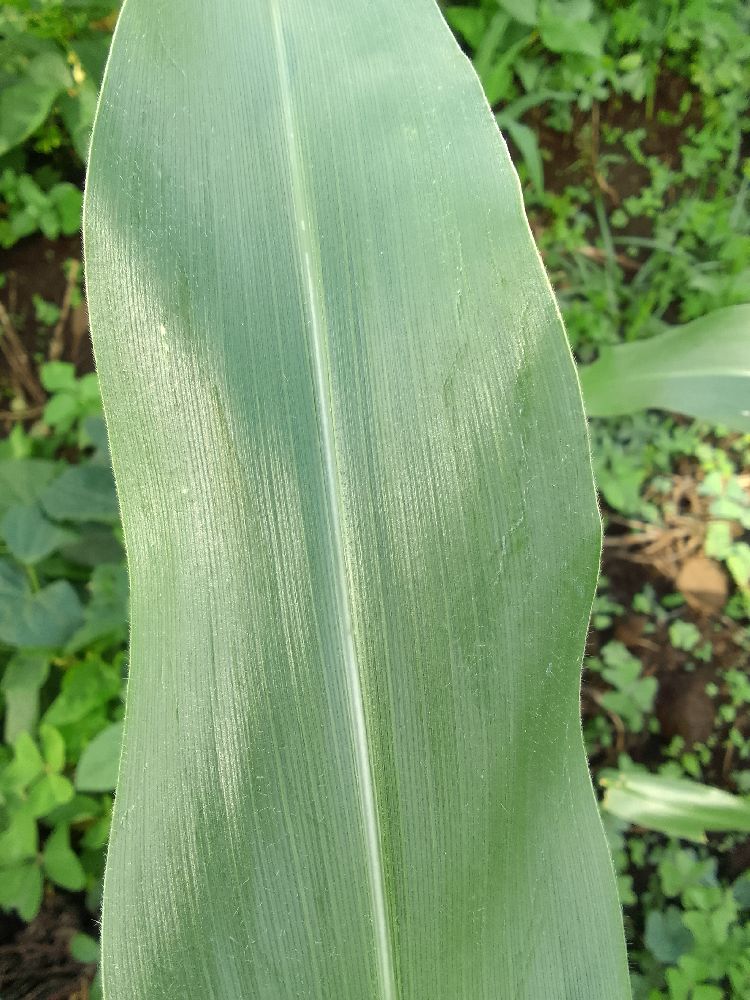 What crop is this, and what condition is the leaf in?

maize, healthy
